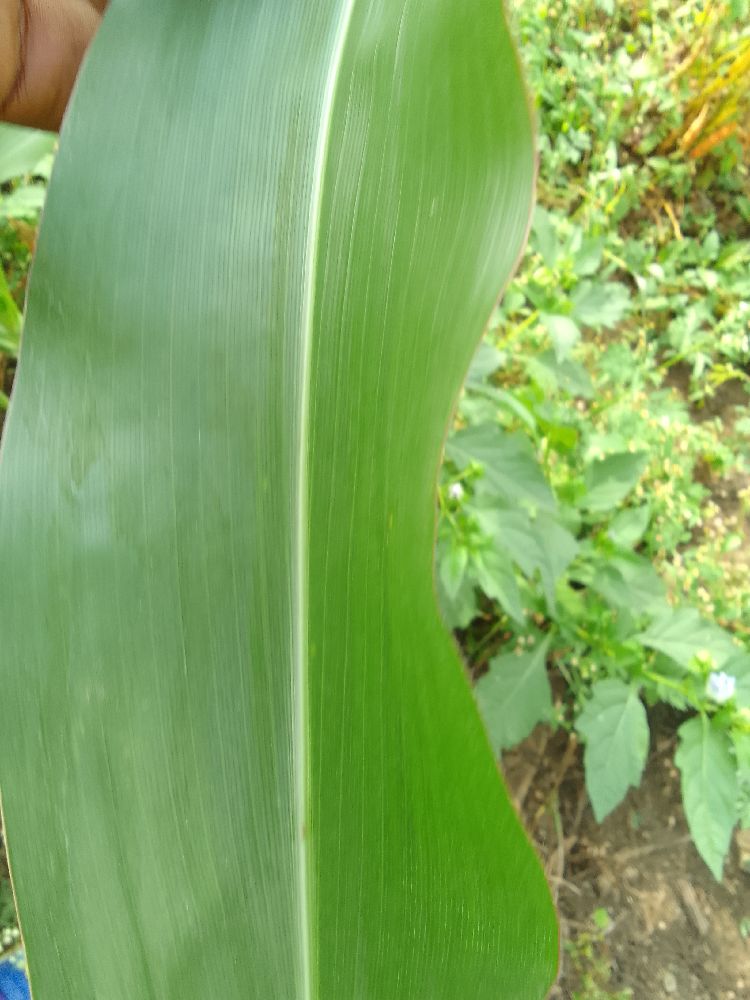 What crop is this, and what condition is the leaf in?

maize, healthy
